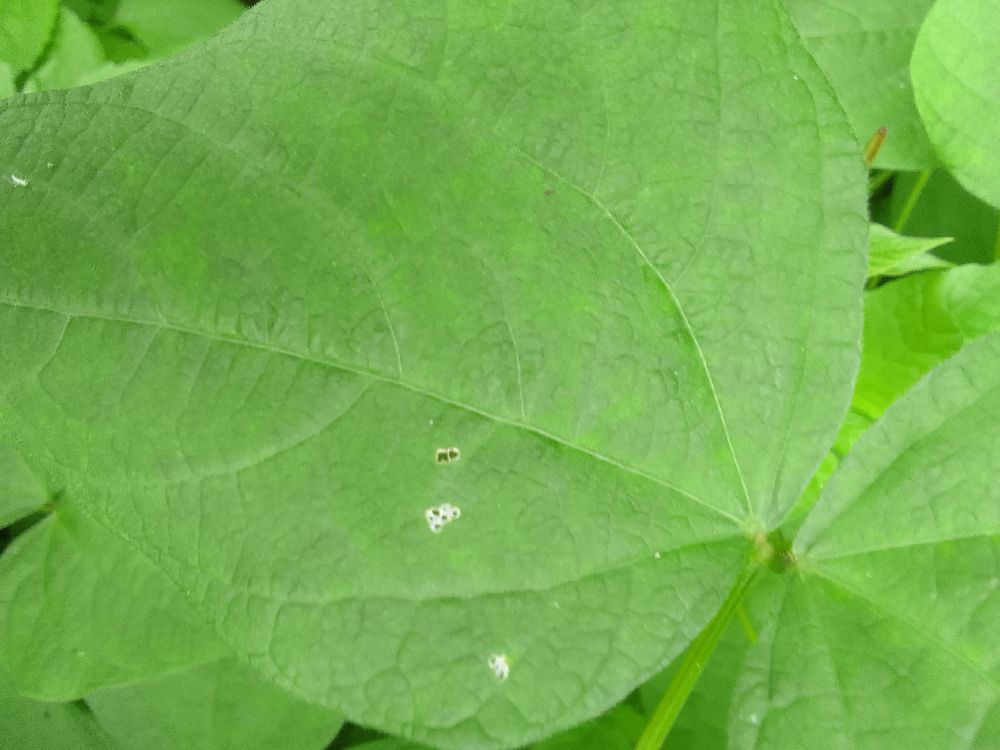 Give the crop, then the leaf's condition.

common bean, healthy
